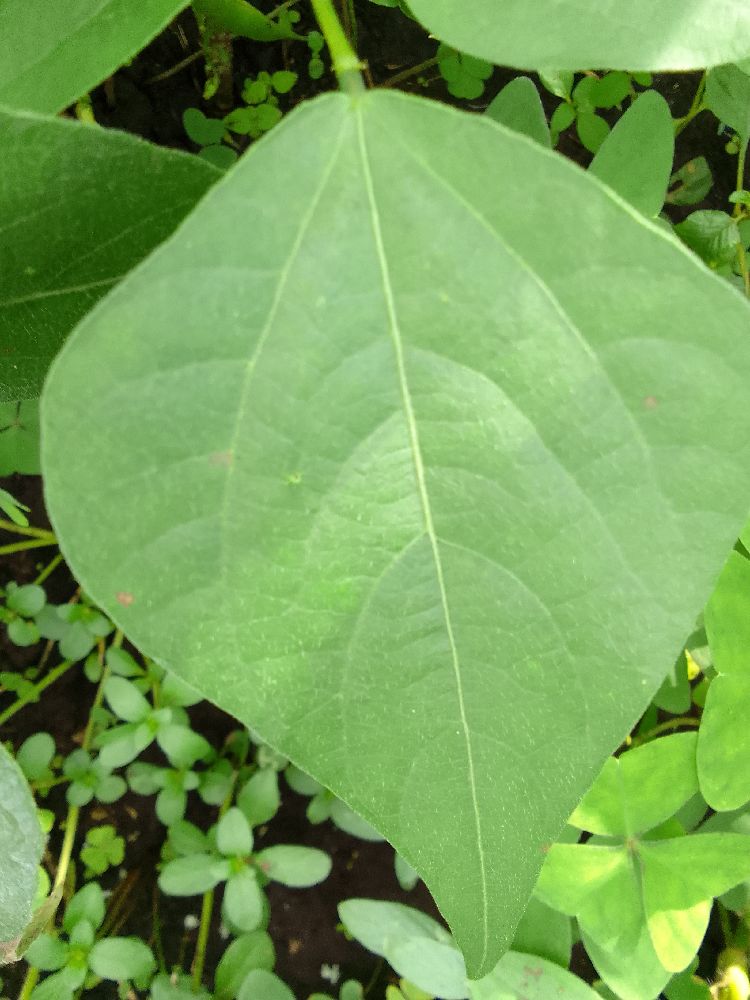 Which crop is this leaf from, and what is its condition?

common bean, healthy
